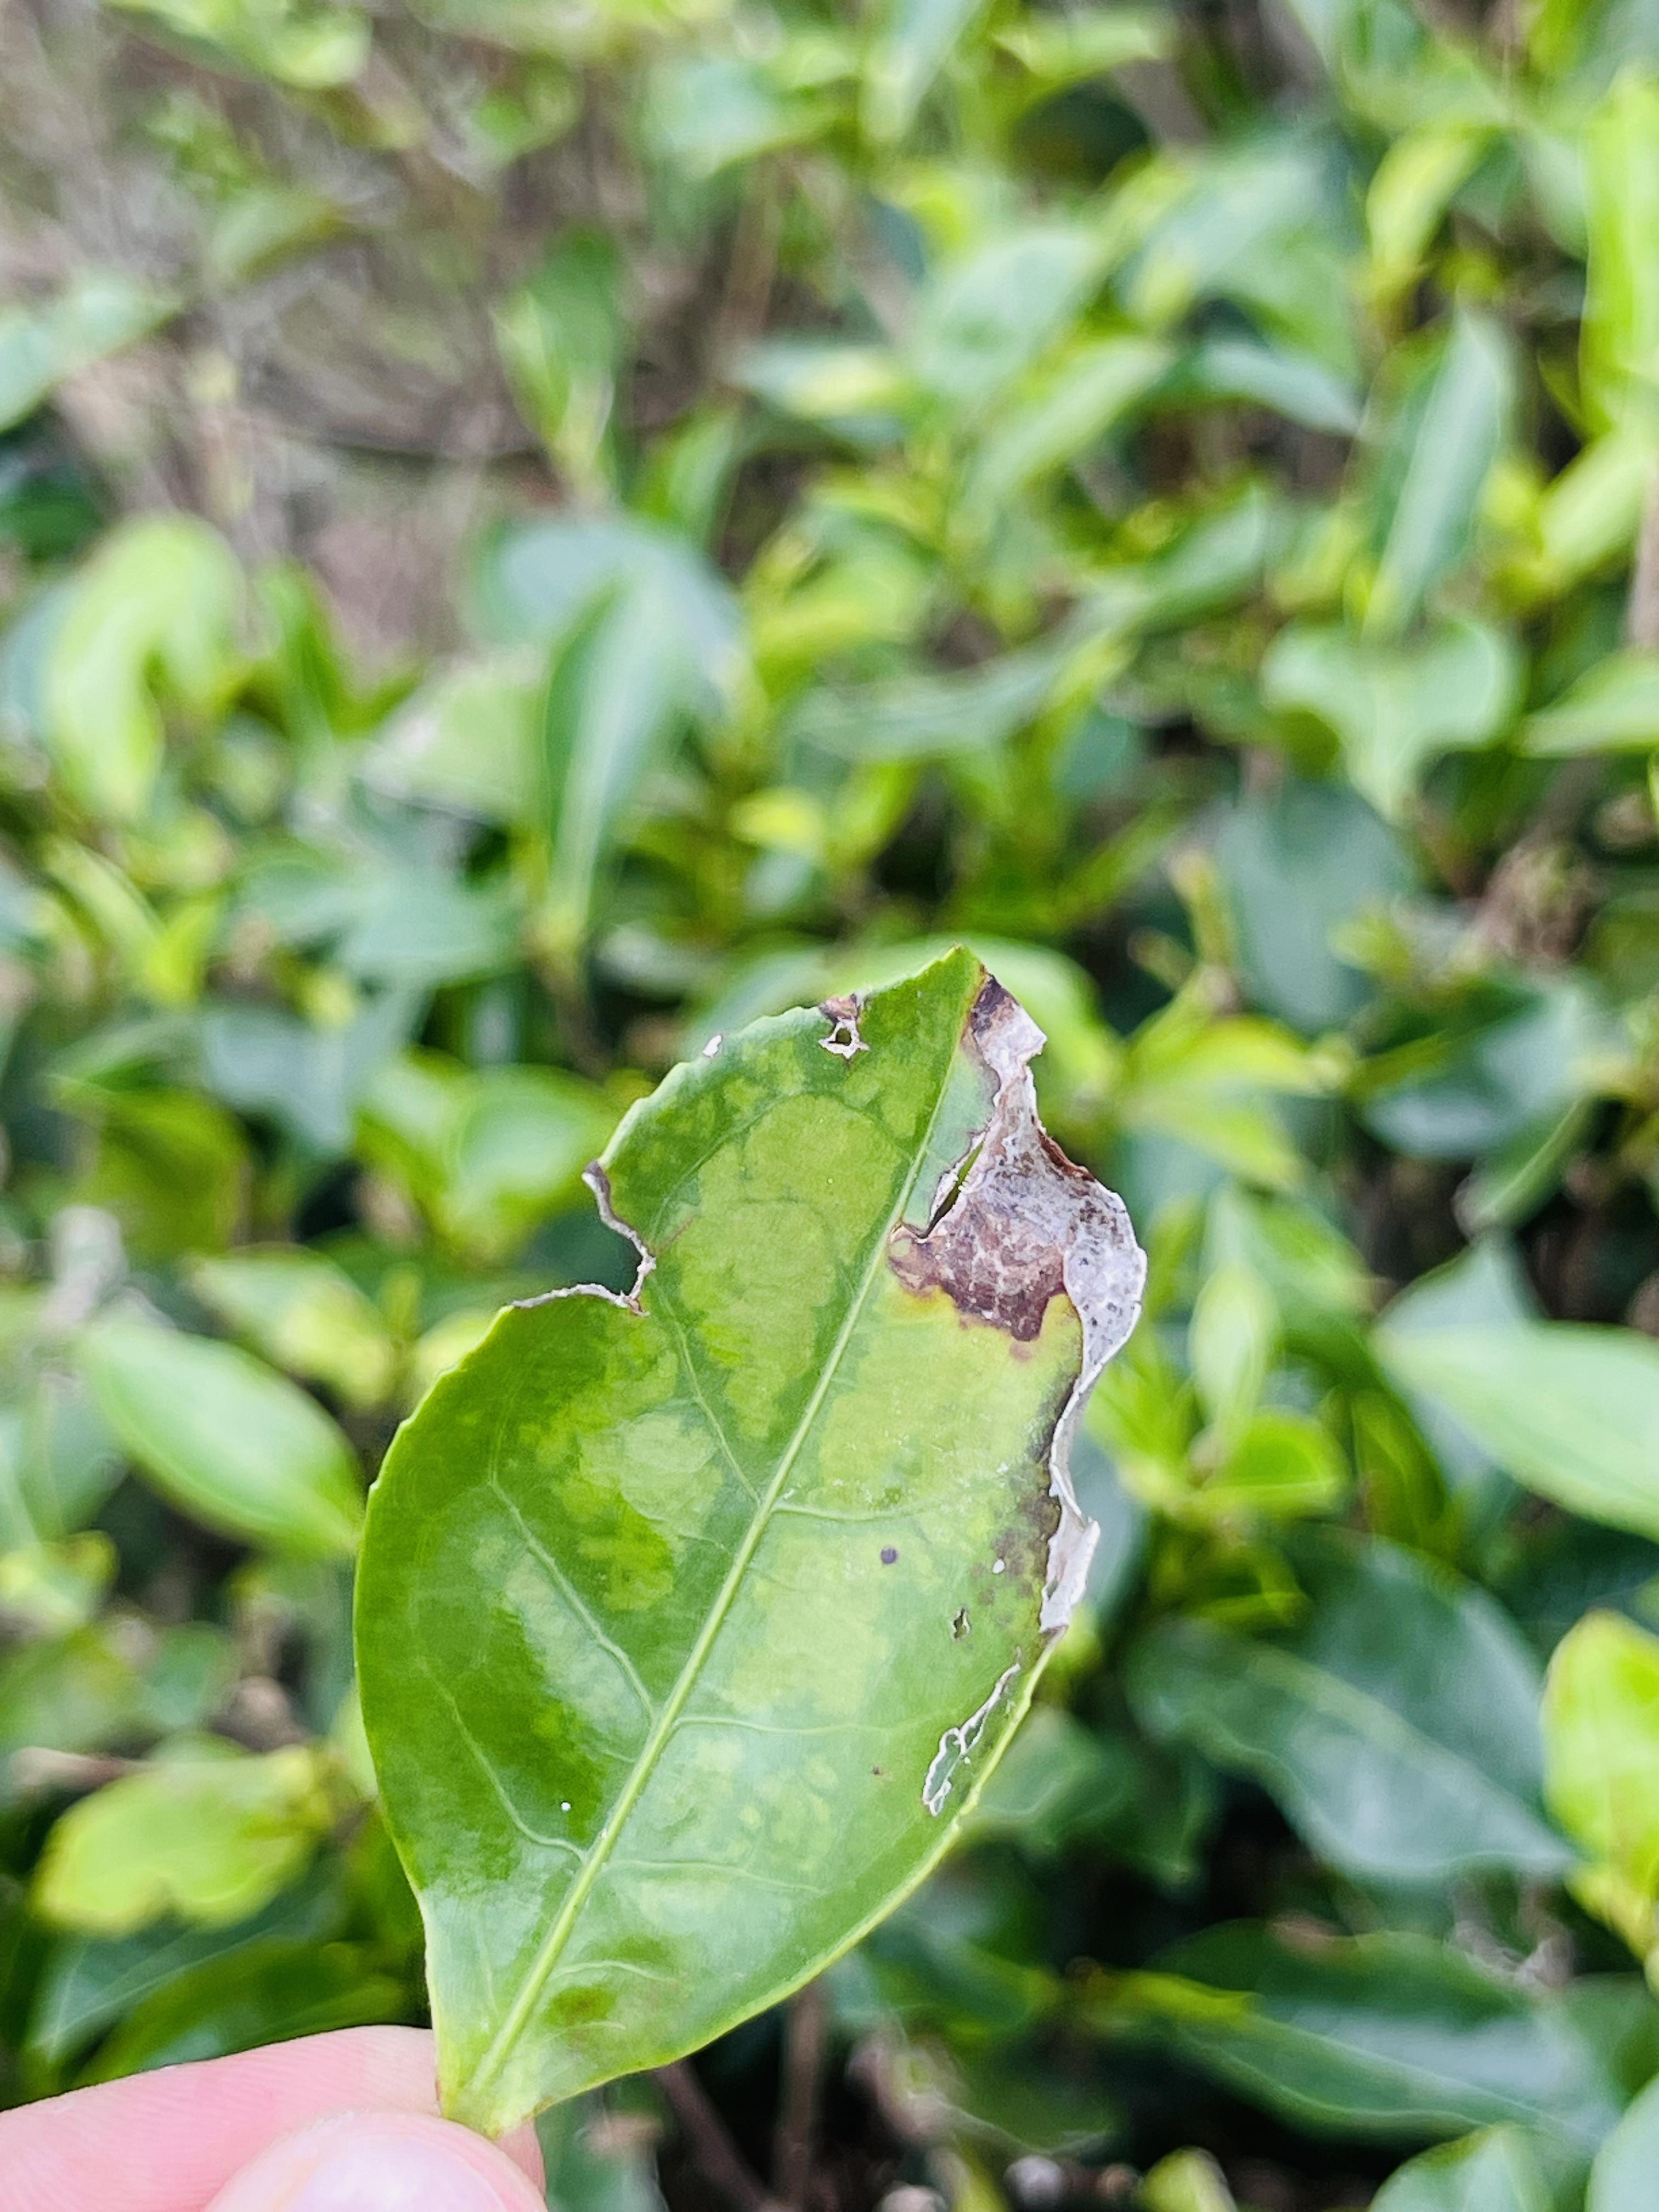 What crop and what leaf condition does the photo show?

tea, blight
